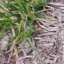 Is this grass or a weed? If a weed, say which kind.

grass
